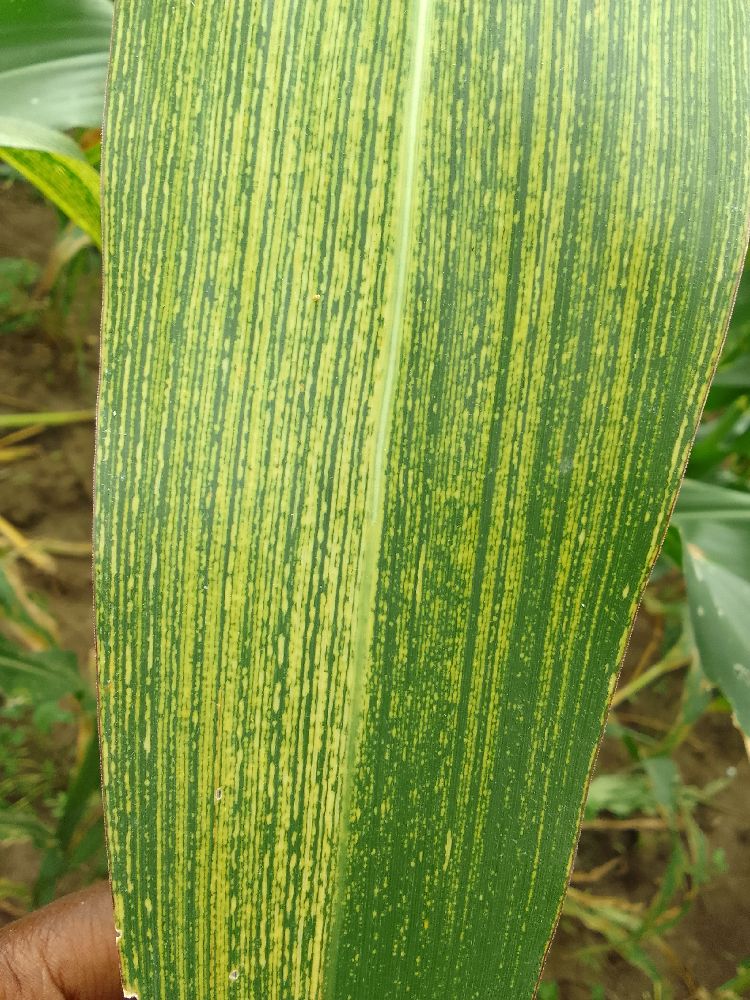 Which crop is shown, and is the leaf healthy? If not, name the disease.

maize, maize streak virus
